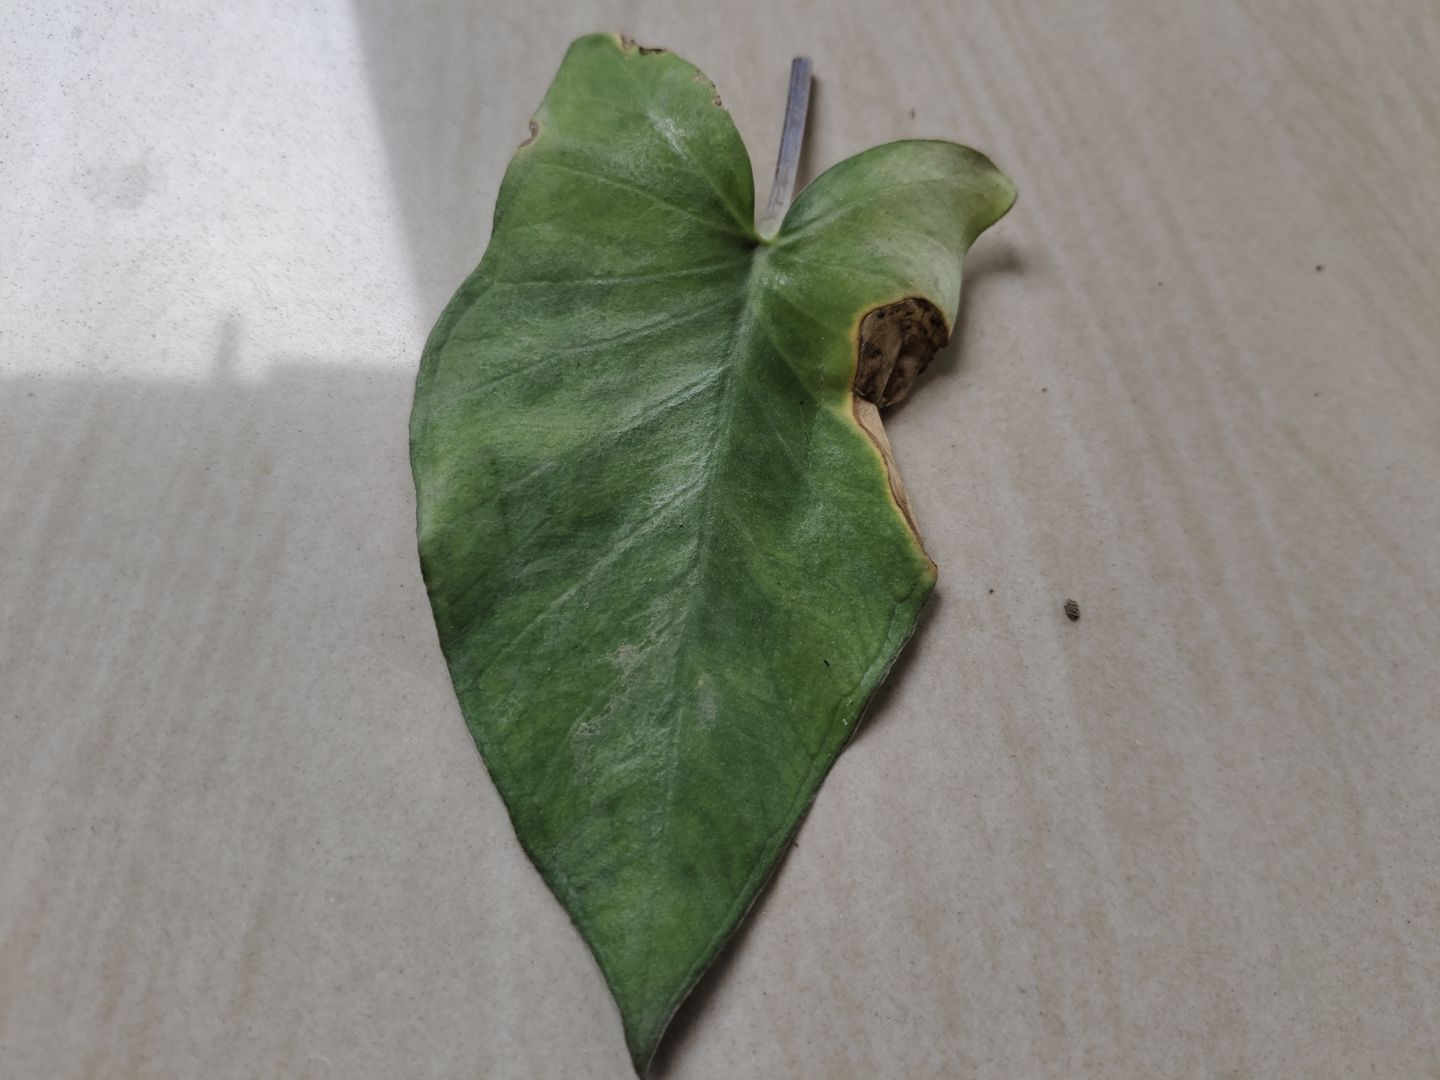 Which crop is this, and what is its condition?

taro, leaf blight
